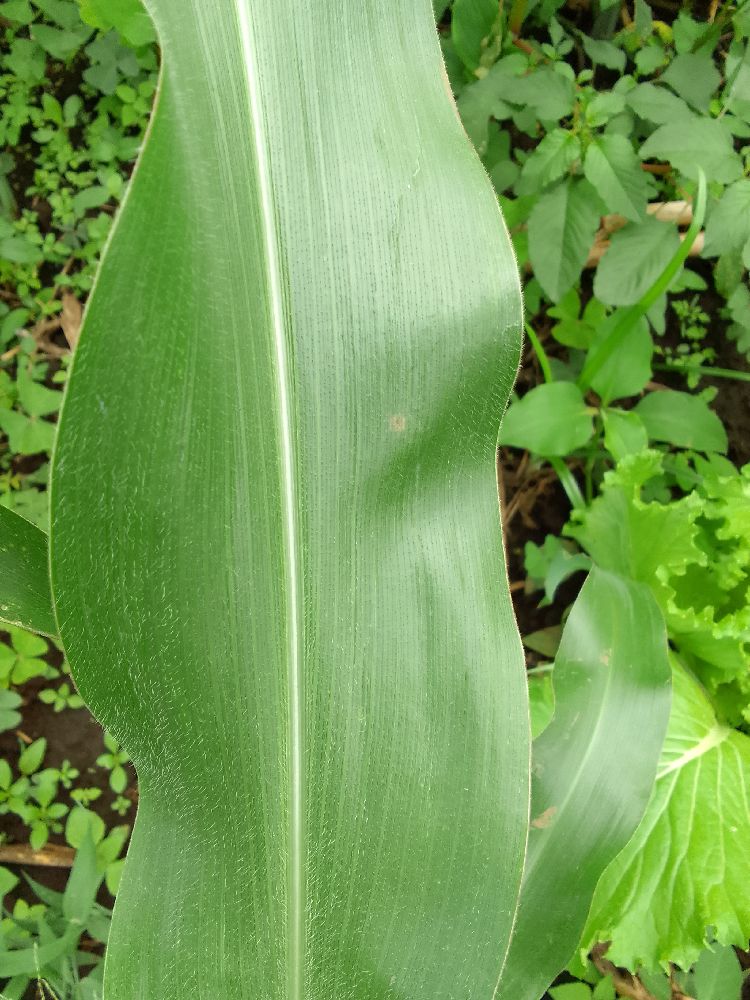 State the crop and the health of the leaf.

maize, healthy
